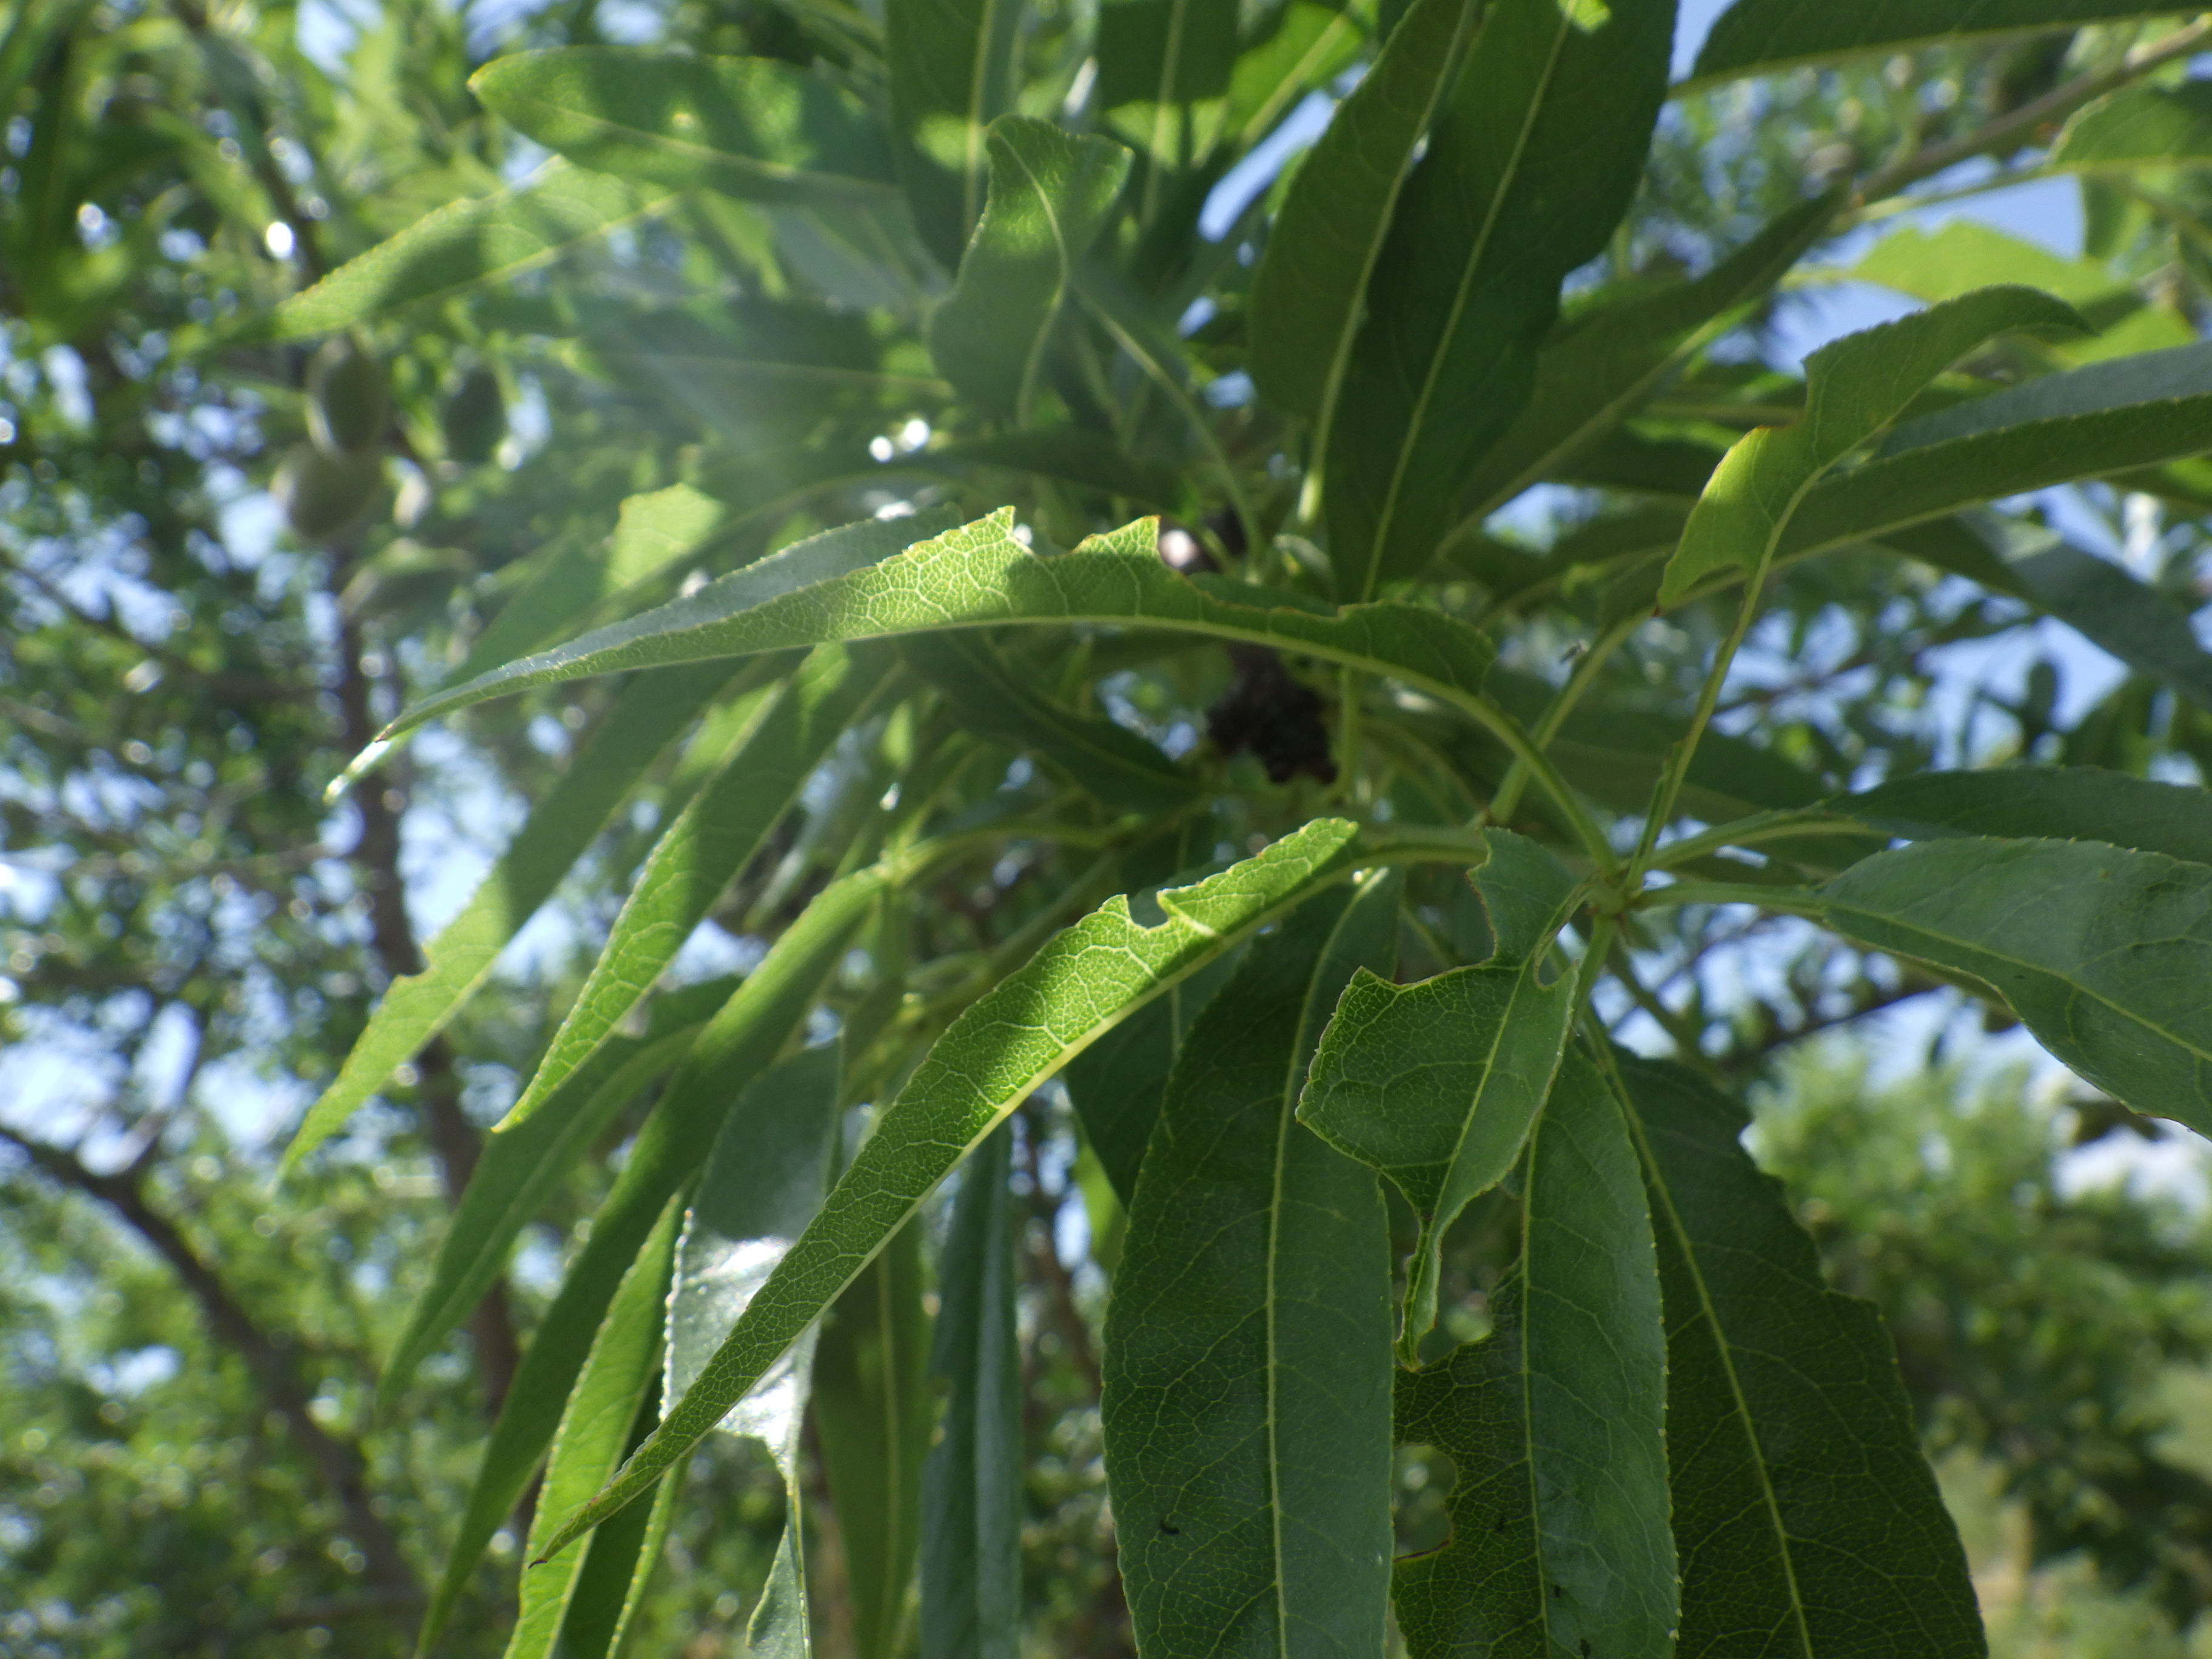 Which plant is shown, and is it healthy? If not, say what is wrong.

almond, phytophagous
